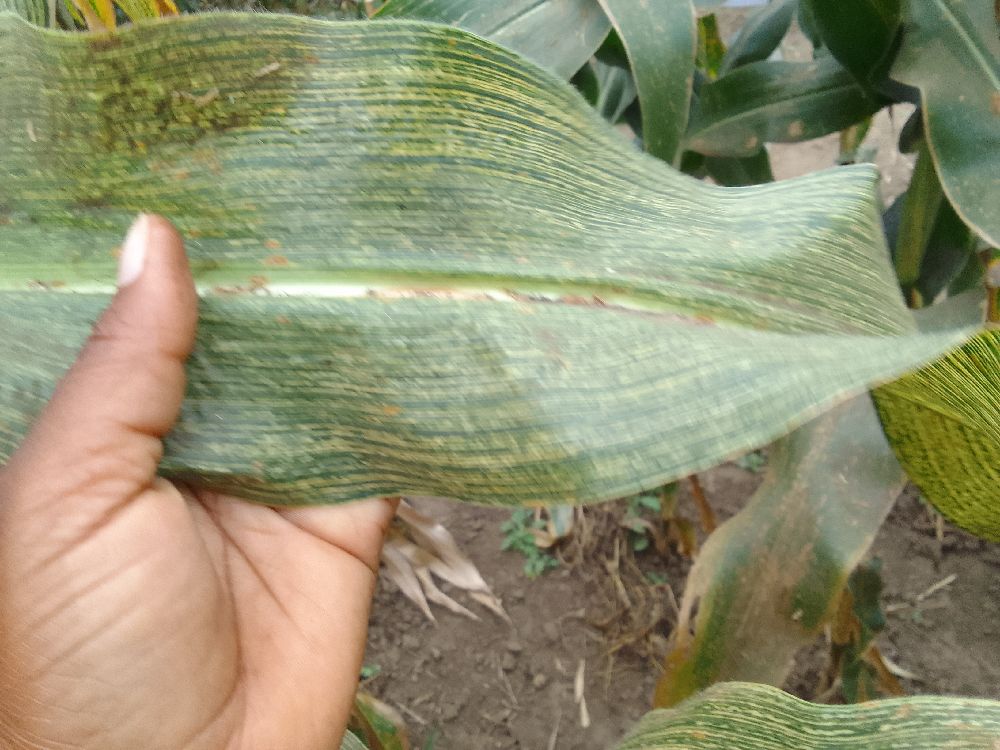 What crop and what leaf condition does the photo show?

maize, maize streak virus
